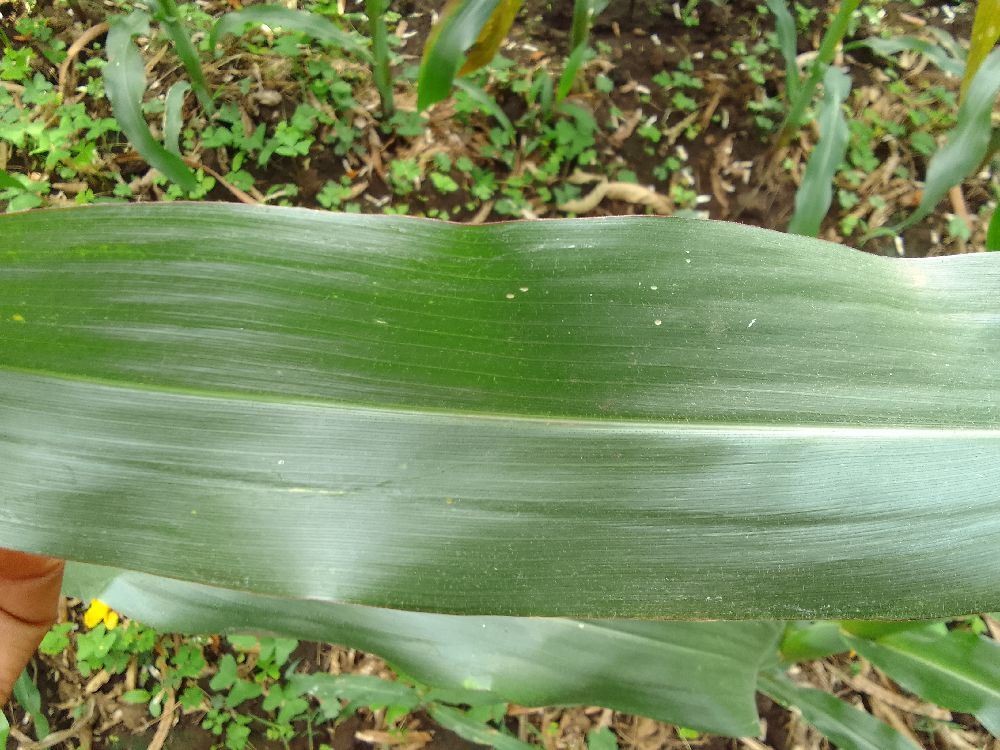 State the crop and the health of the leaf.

maize, healthy
